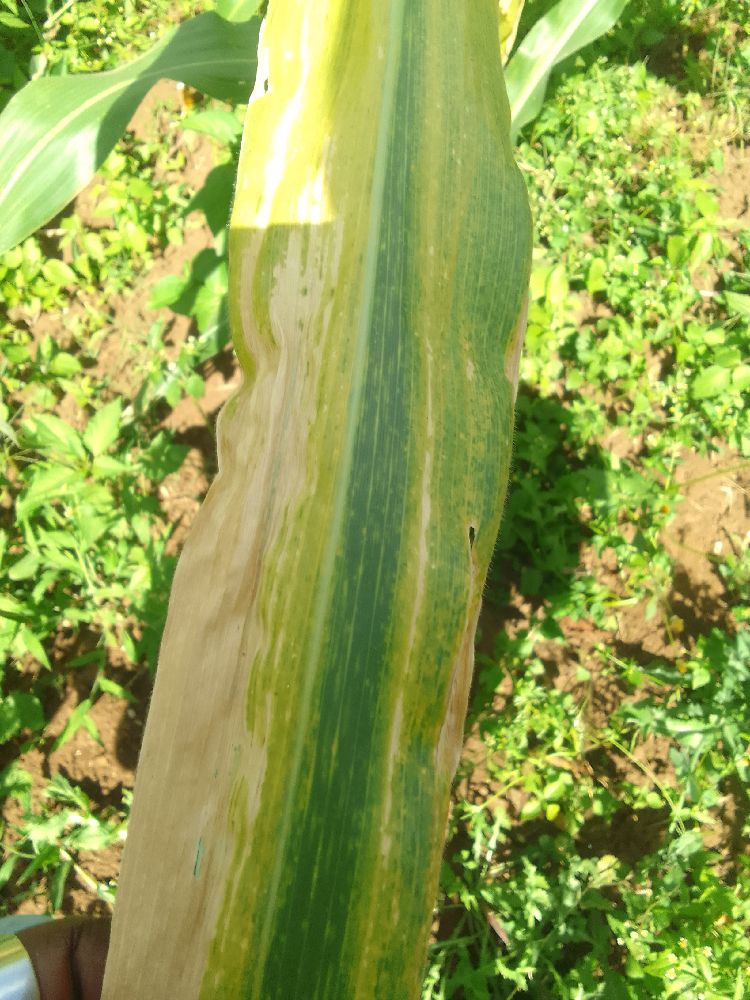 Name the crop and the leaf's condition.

maize, maize lethal necrosis
